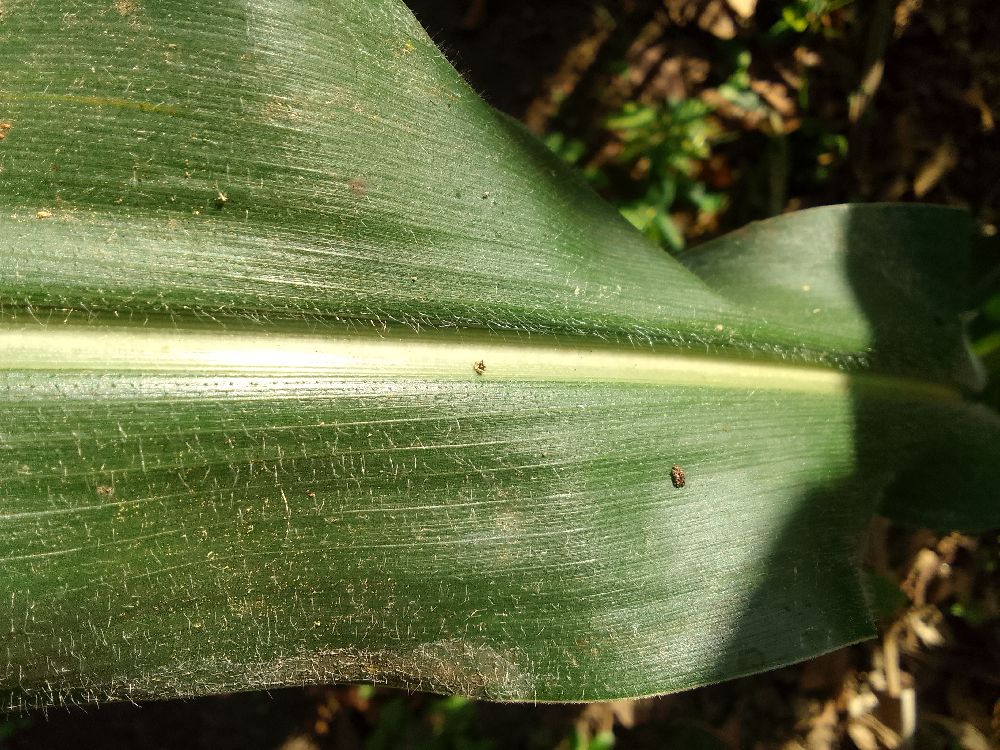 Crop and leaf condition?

maize, healthy
